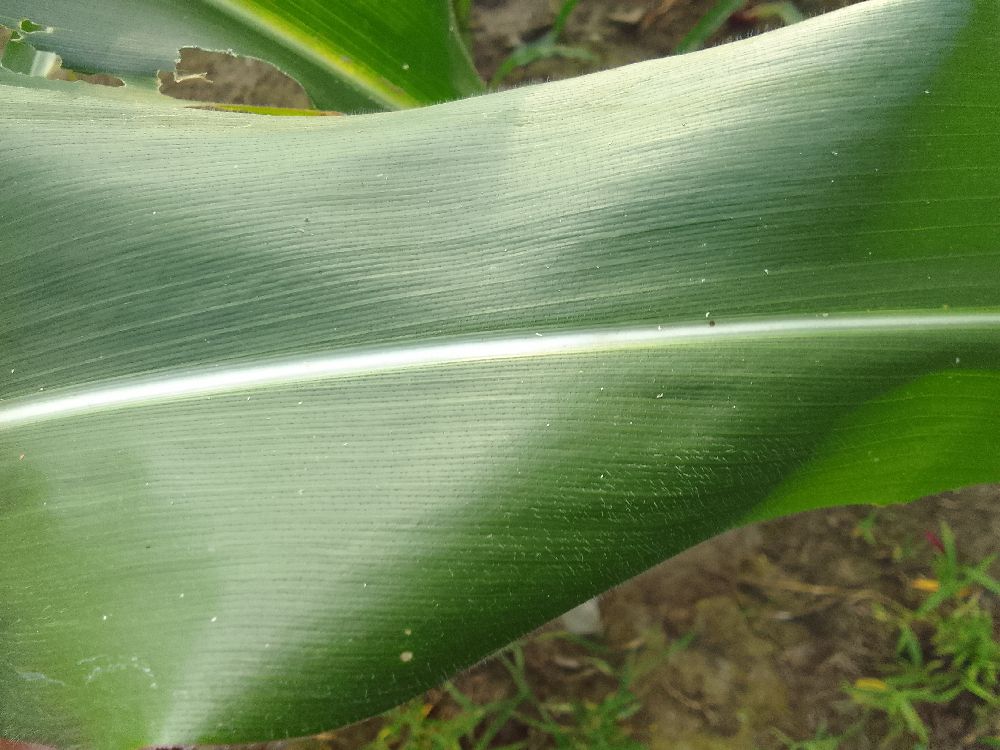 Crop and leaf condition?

maize, healthy
